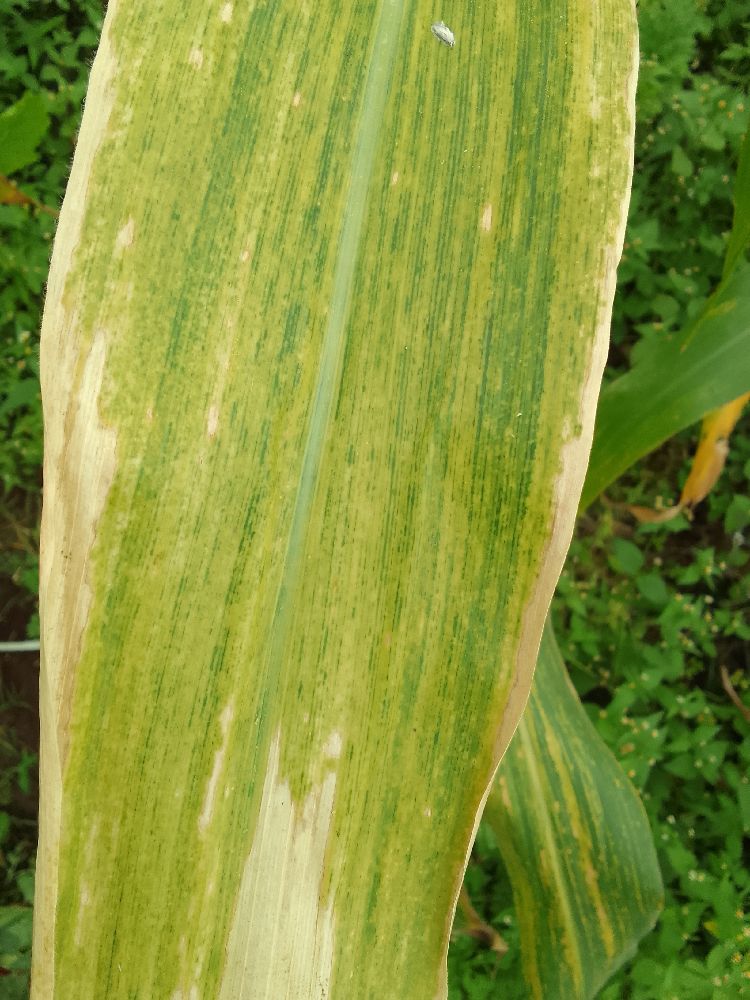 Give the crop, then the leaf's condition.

maize, maize lethal necrosis
